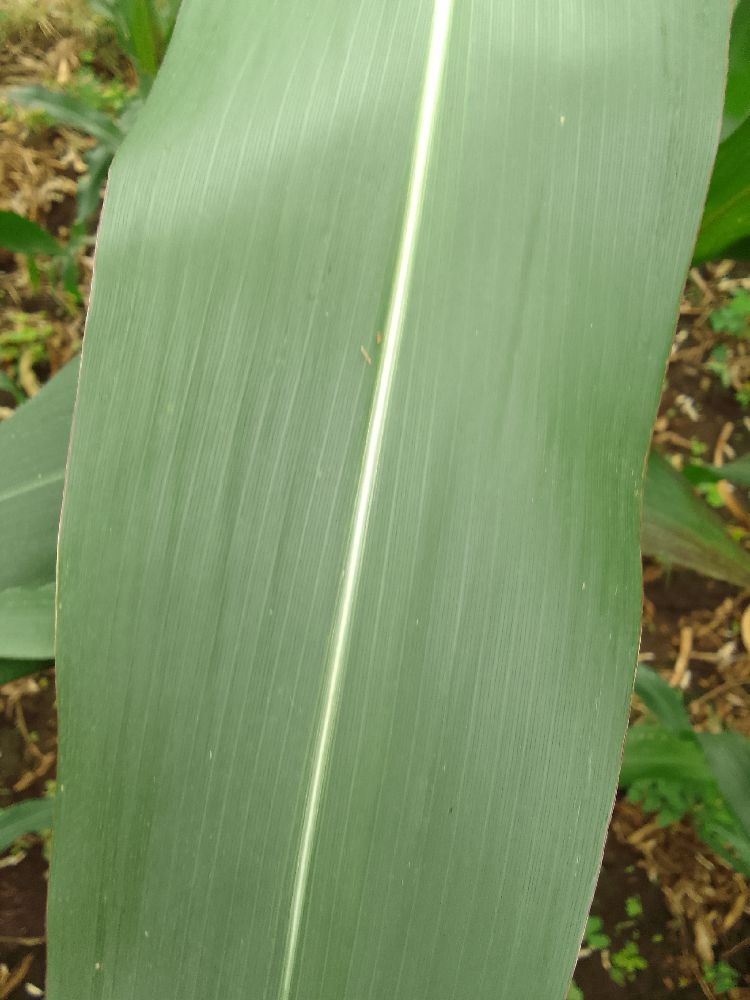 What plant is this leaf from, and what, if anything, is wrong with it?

maize, healthy
